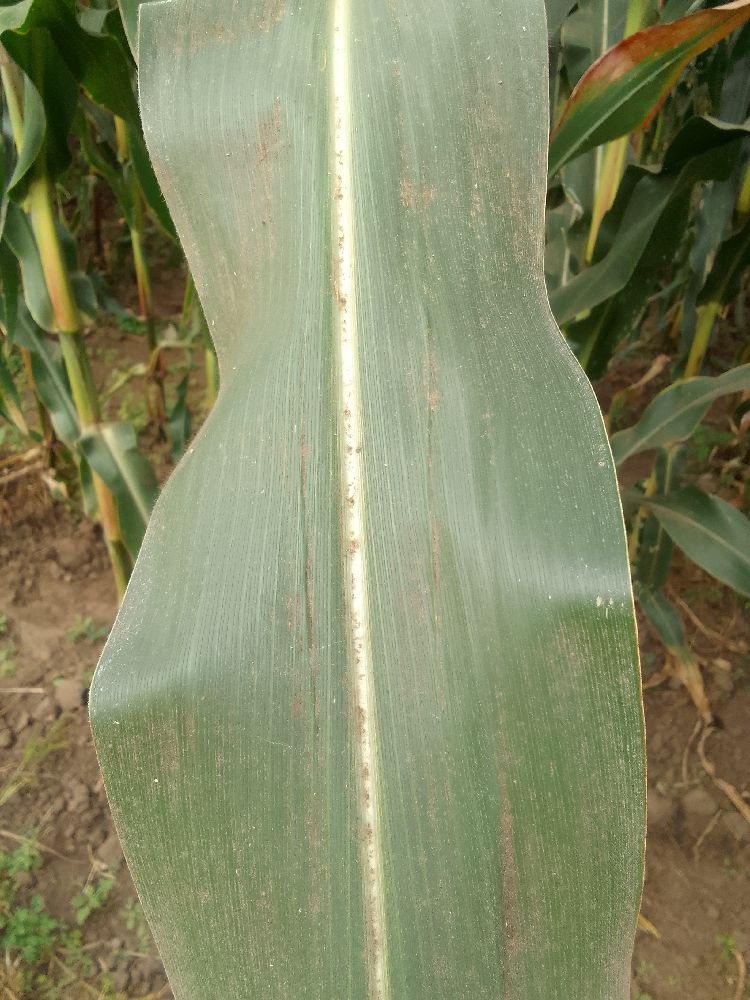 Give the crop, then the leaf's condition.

maize, healthy
